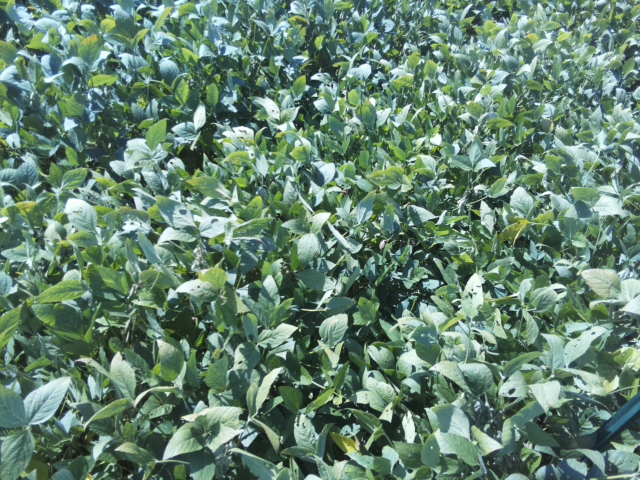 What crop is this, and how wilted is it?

soybean, slight leaflet or petiole turgor loss in upper canopy
